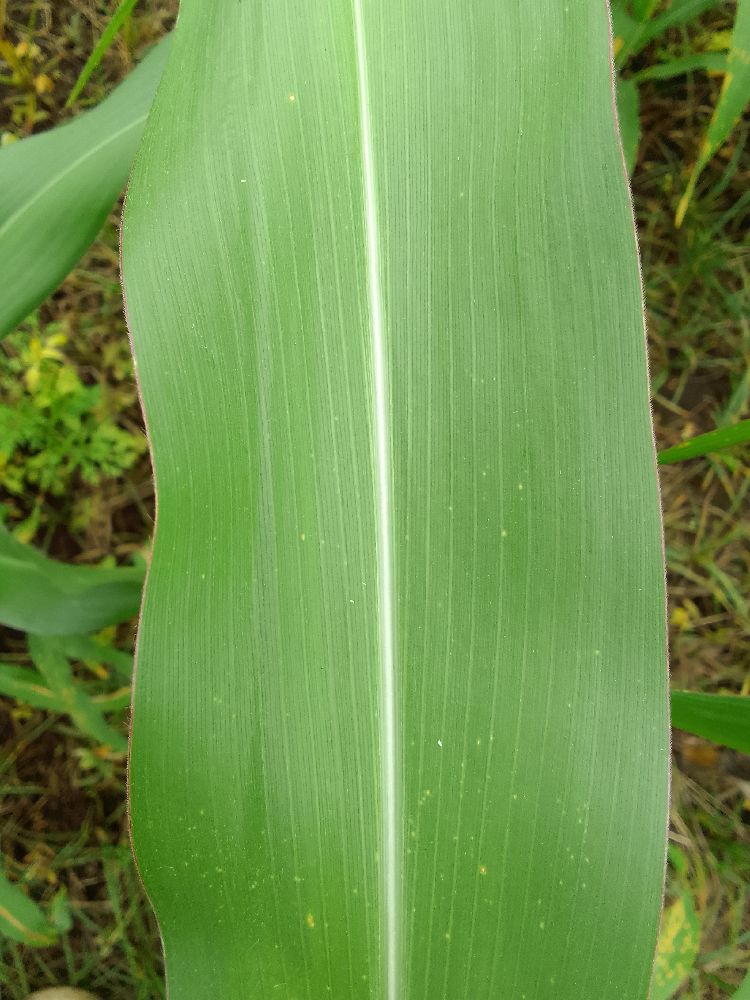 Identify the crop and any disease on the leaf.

maize, healthy
